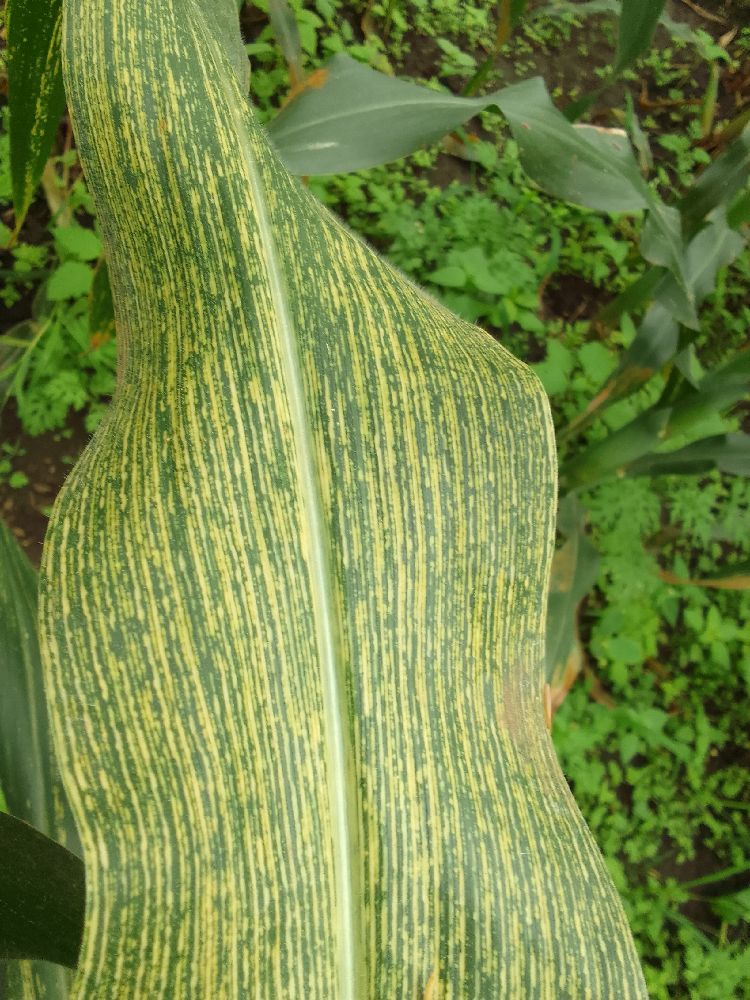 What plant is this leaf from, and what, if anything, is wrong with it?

maize, maize streak virus
